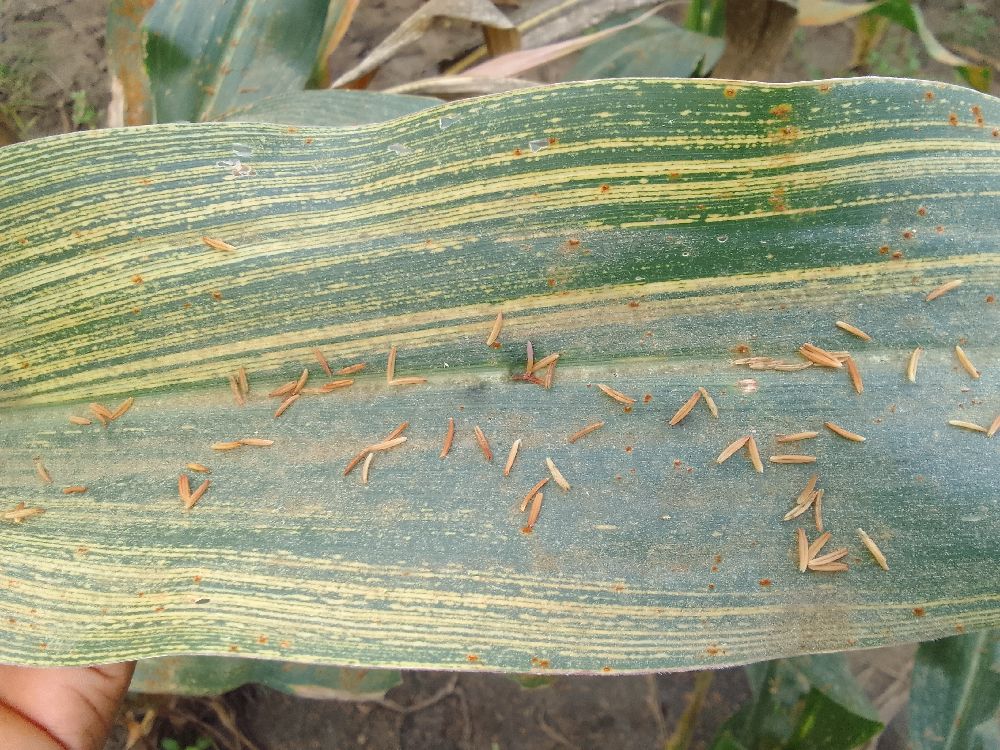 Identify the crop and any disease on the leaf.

maize, maize streak virus
